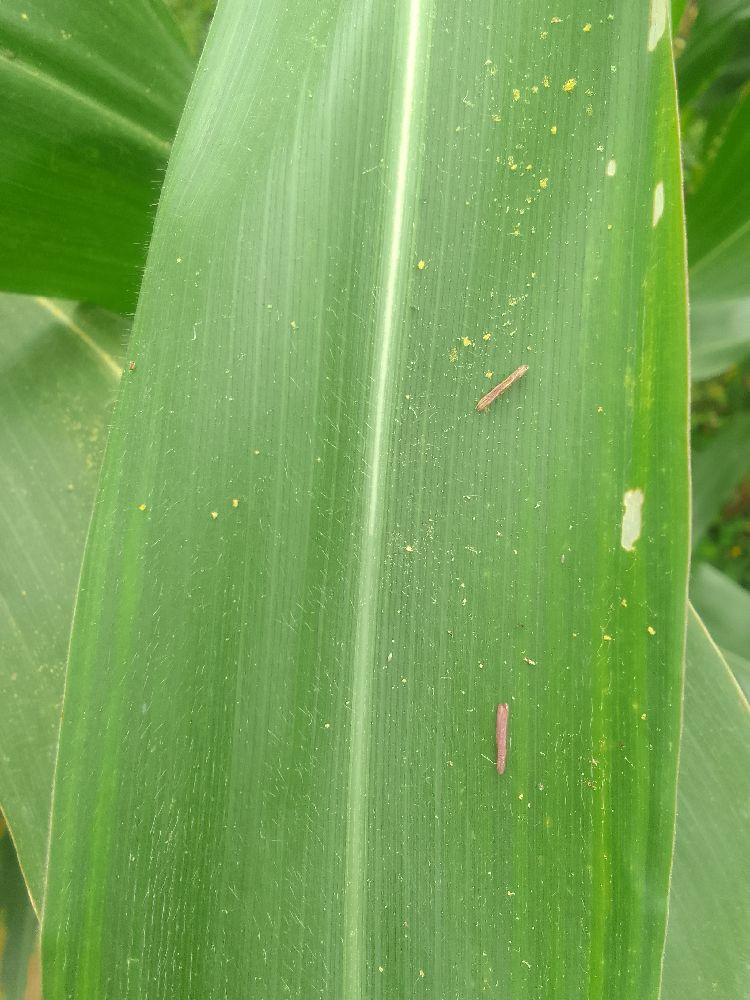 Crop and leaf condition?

maize, healthy
